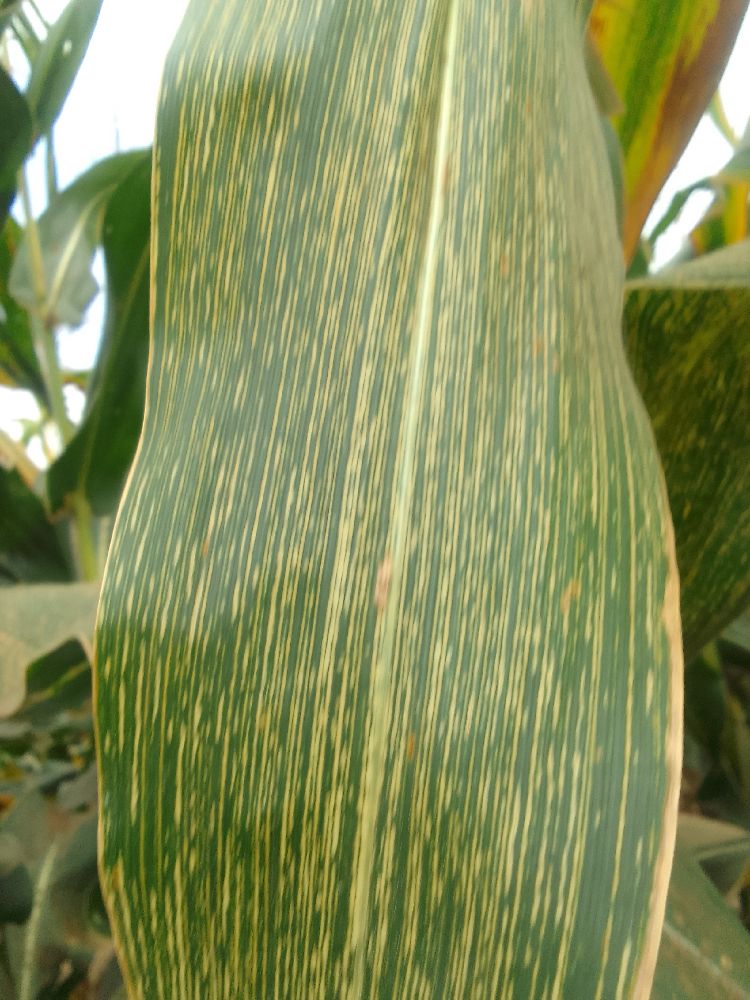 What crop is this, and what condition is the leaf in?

maize, maize streak virus
